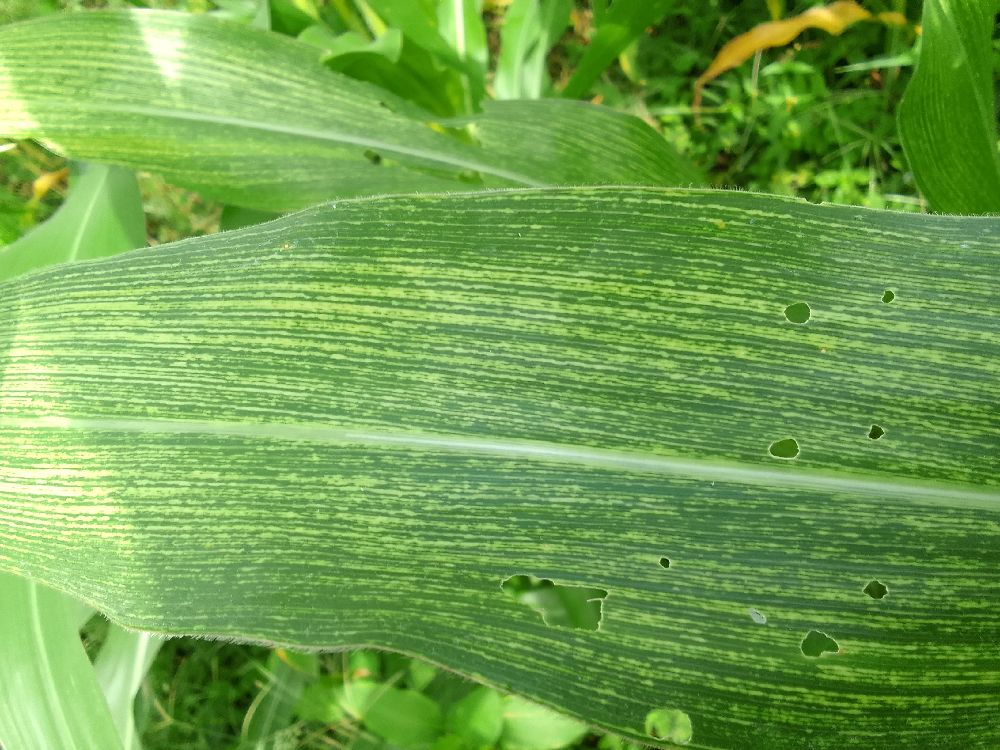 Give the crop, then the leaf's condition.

maize, maize streak virus
